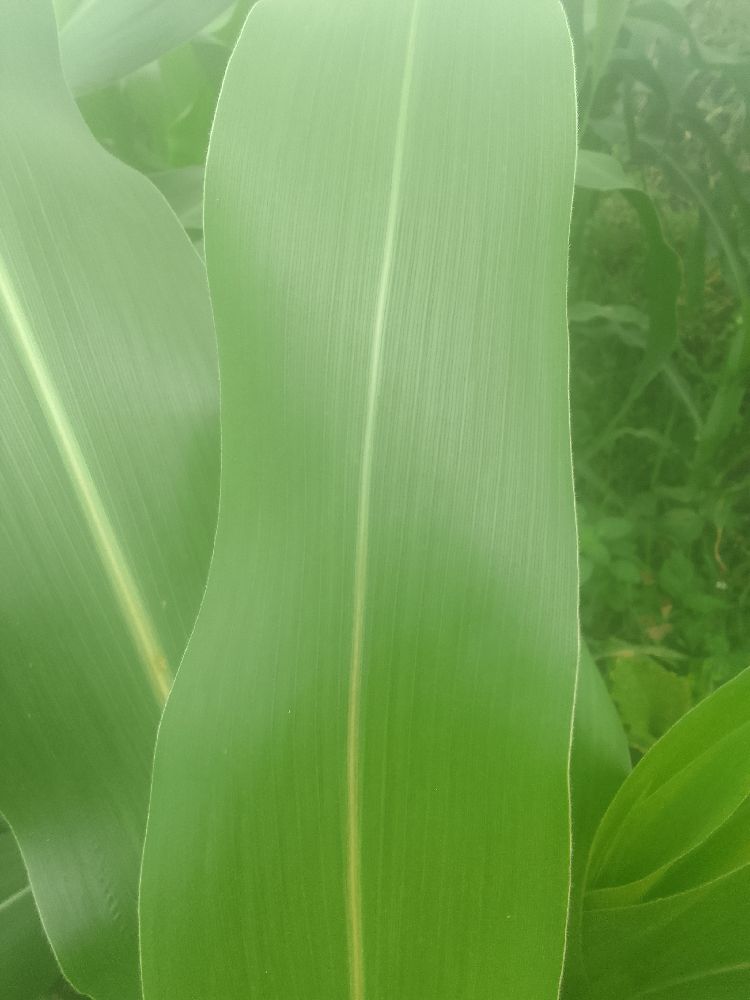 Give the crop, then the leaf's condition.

maize, healthy
